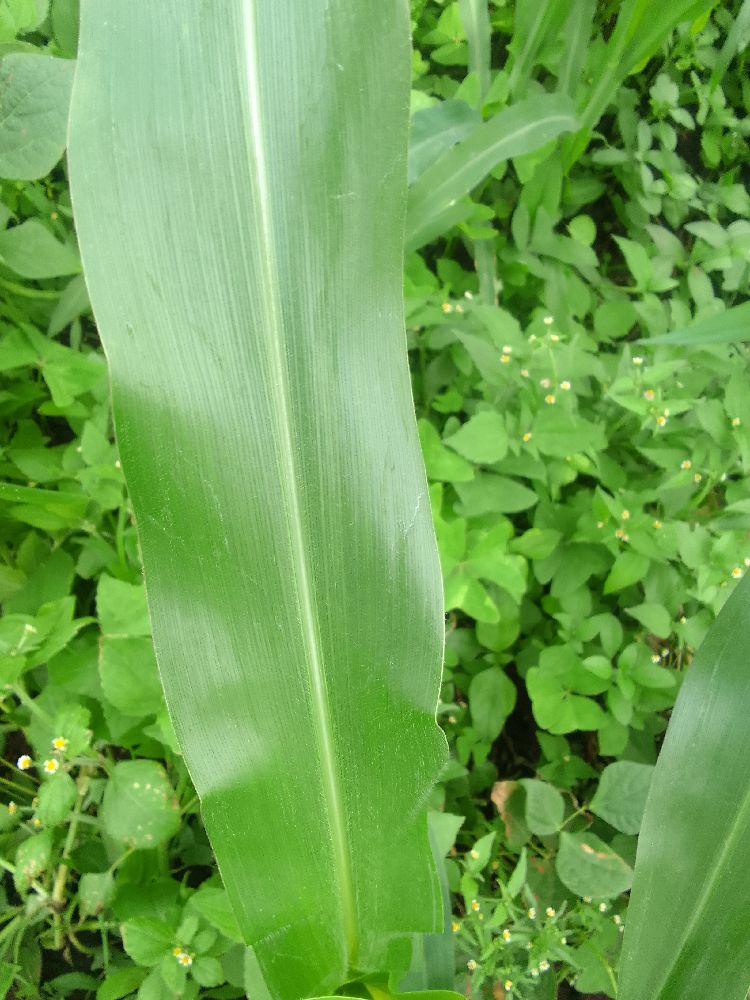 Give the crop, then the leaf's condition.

maize, healthy
